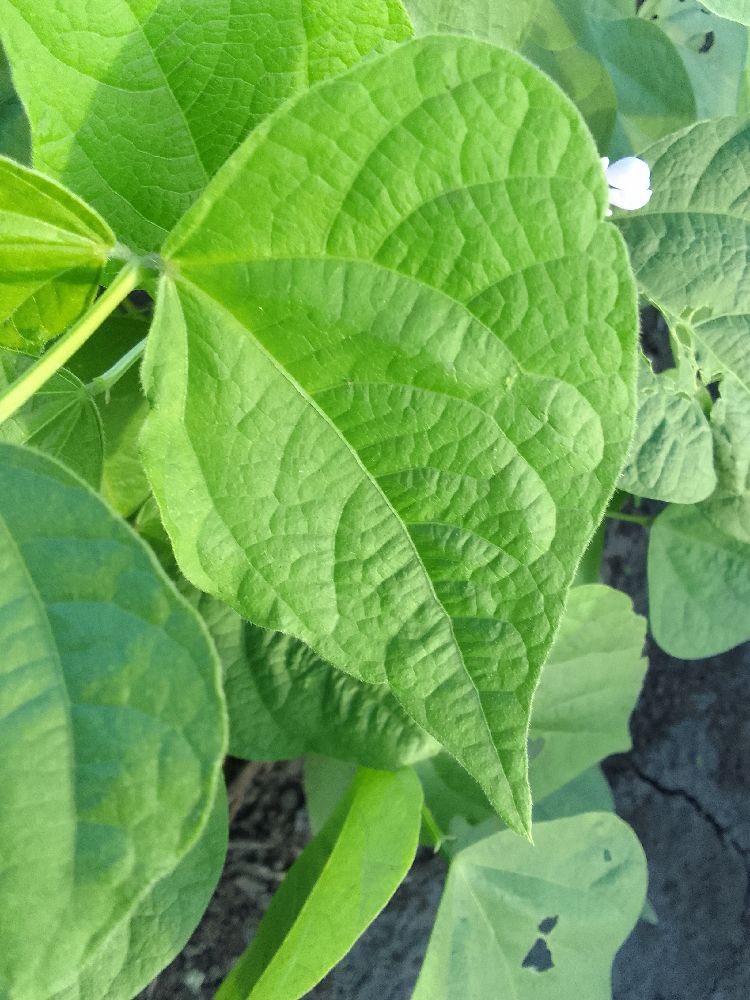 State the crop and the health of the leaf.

common bean, healthy
